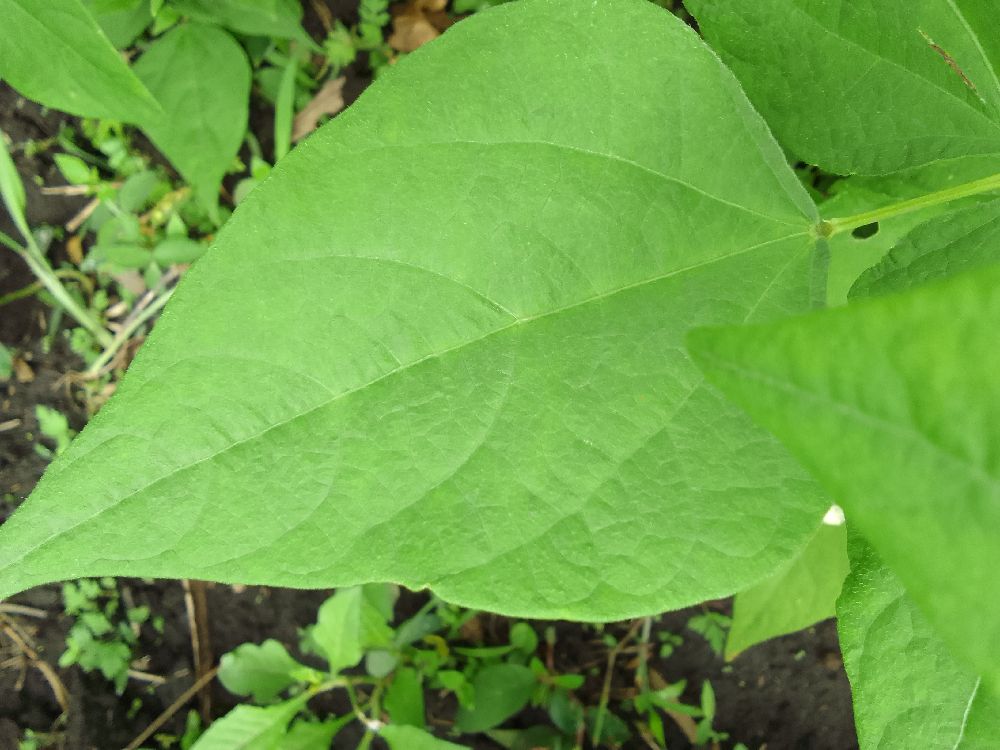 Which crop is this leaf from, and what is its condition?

common bean, healthy
